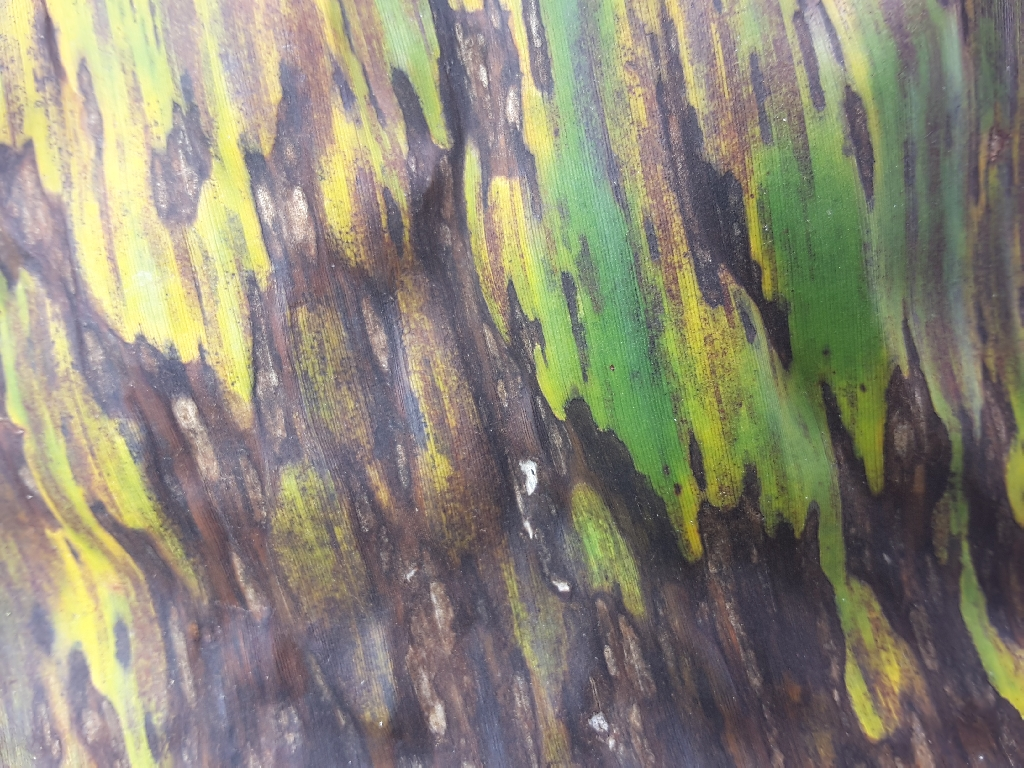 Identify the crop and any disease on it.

banana, black sigatoka
